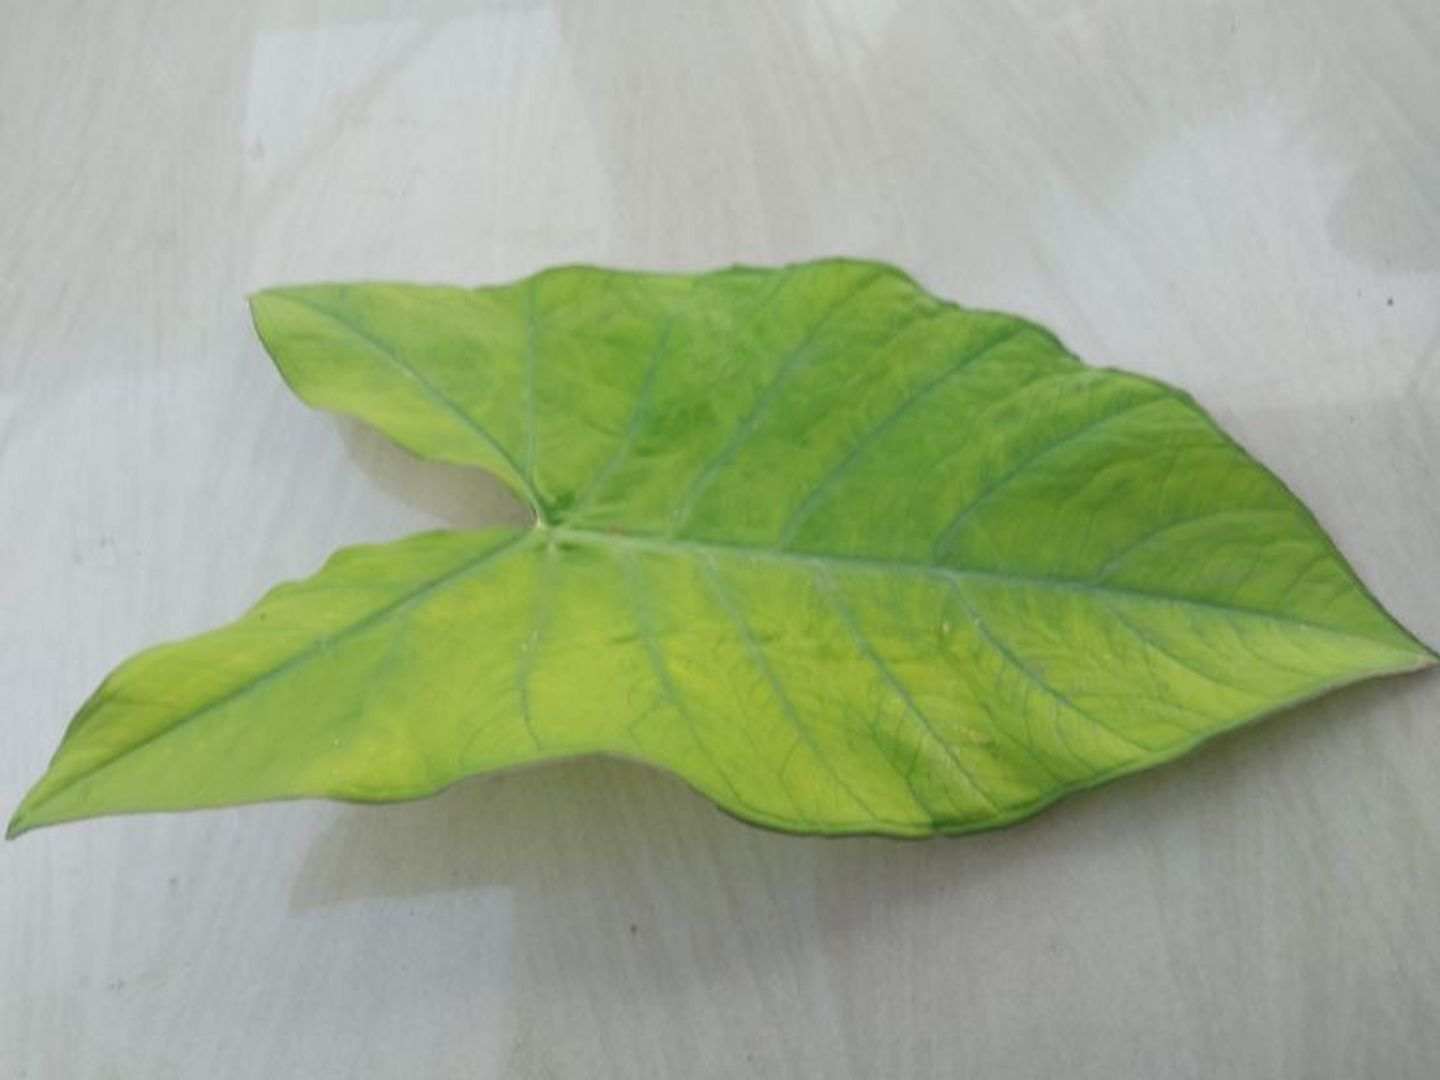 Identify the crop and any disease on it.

taro, mosaic
